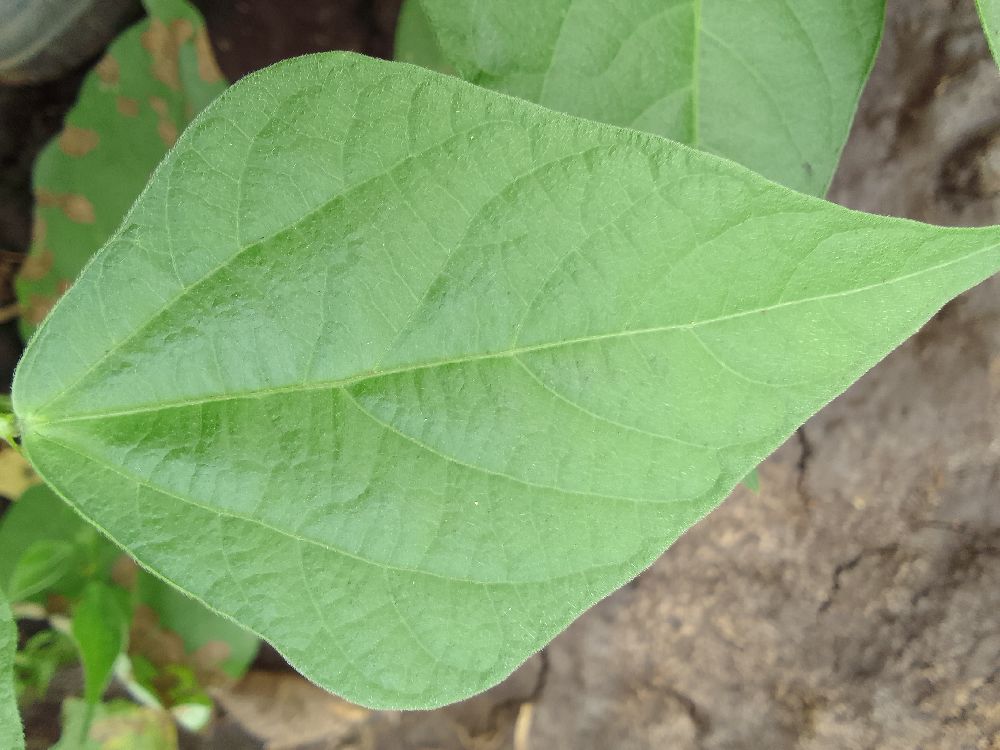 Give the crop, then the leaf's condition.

common bean, healthy
